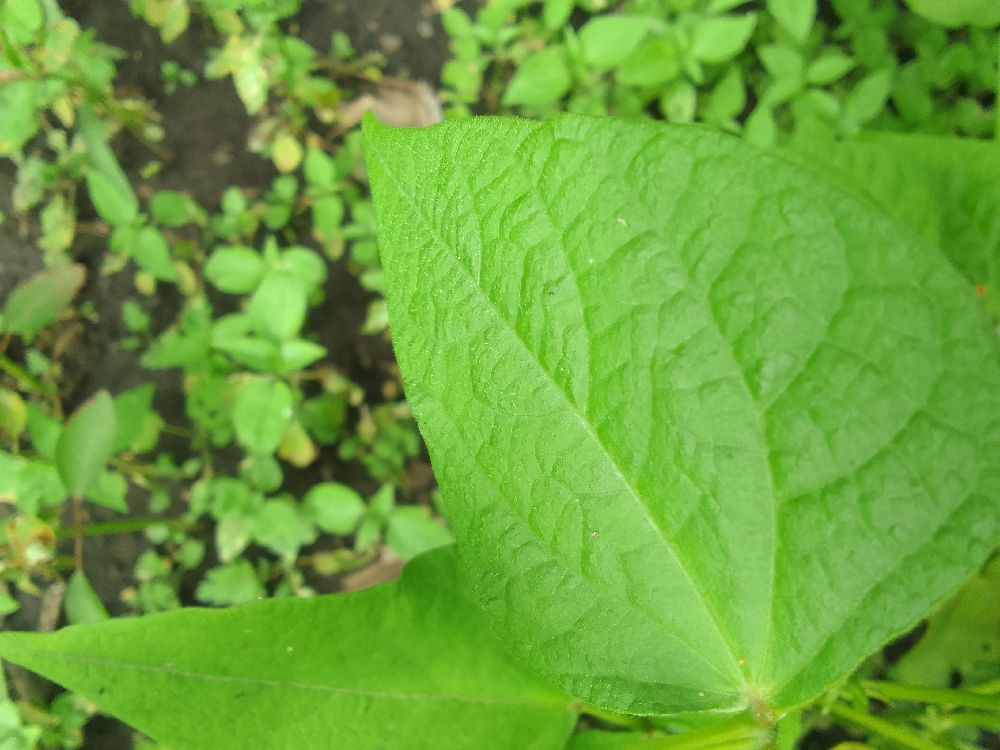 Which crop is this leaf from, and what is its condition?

common bean, healthy
